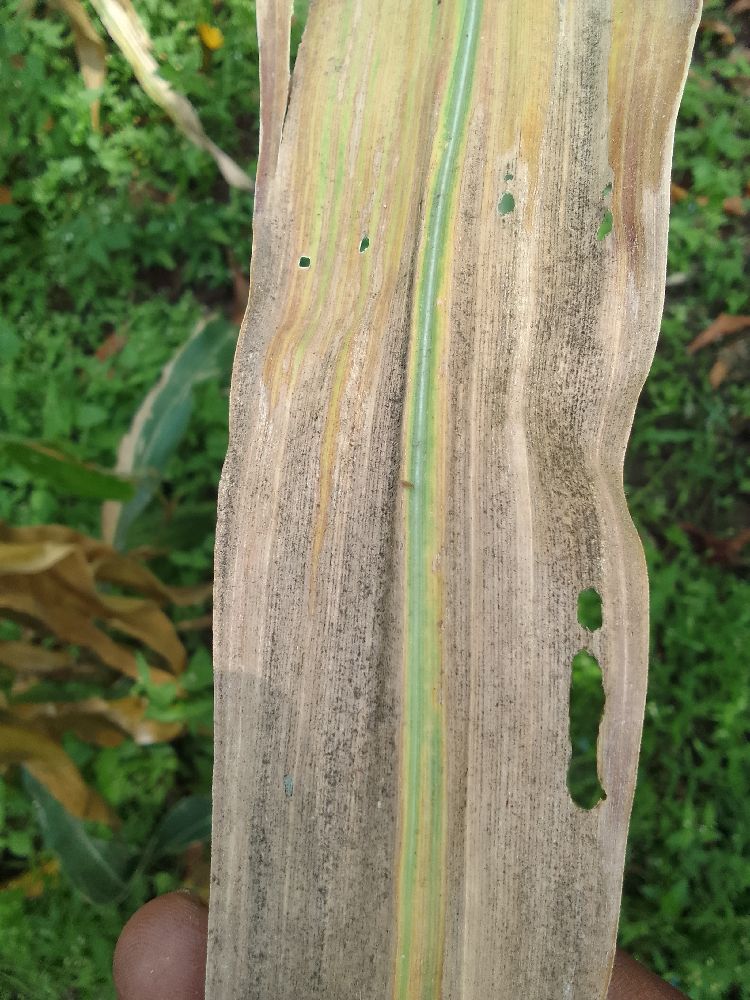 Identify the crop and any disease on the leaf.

maize, maize lethal necrosis
